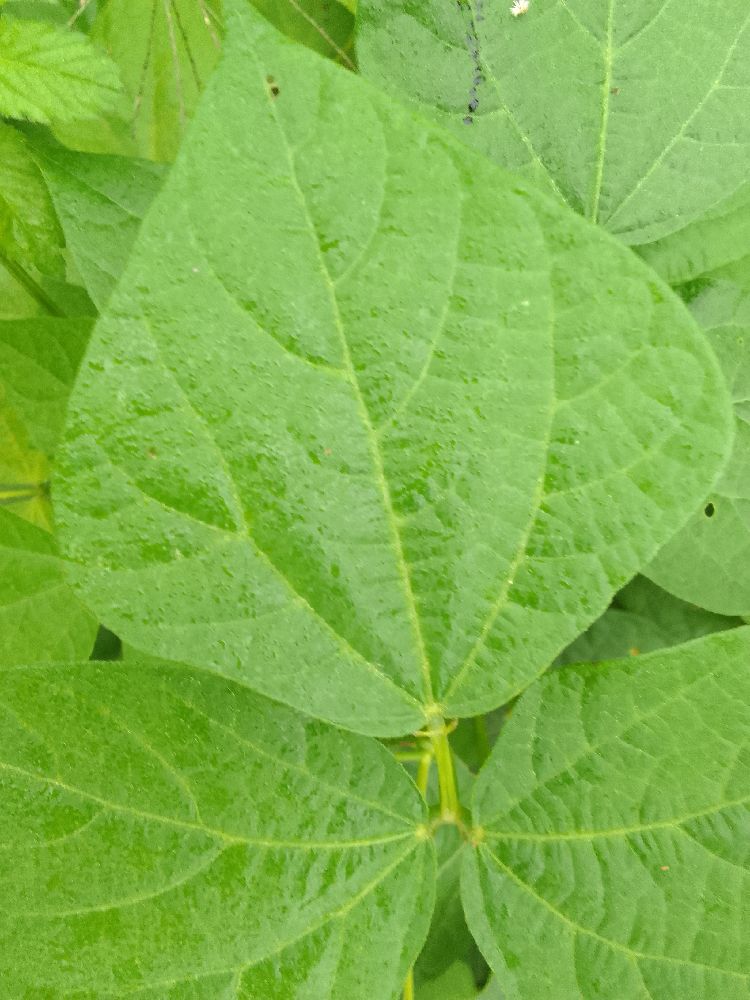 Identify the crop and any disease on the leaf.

common bean, healthy
